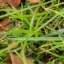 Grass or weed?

grass
